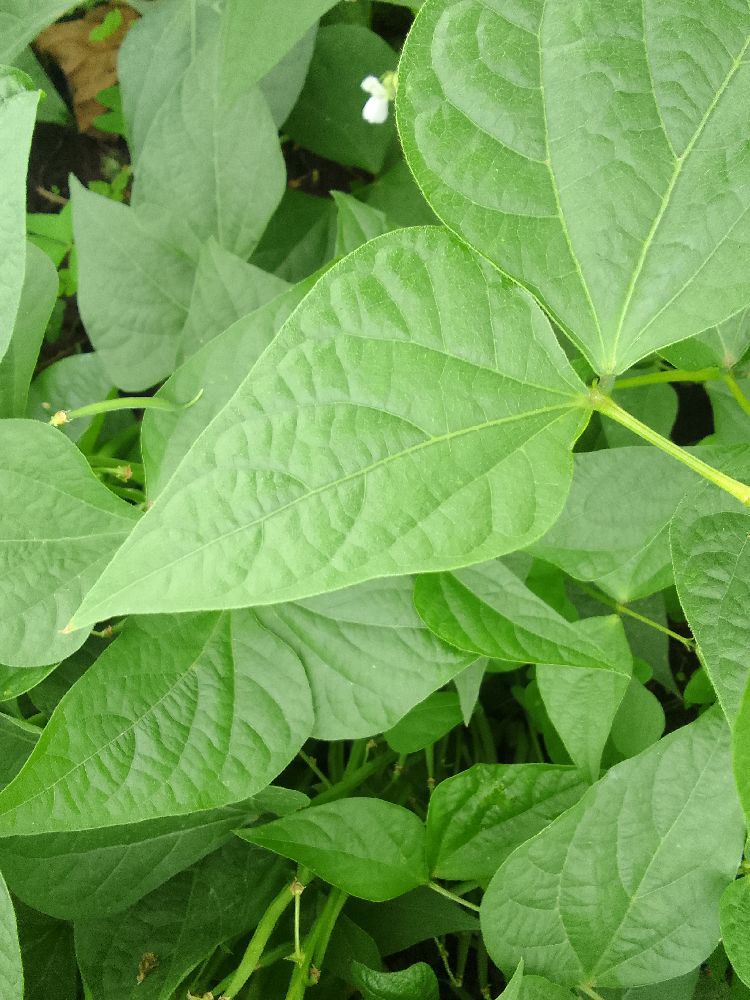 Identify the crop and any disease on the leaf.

common bean, healthy
